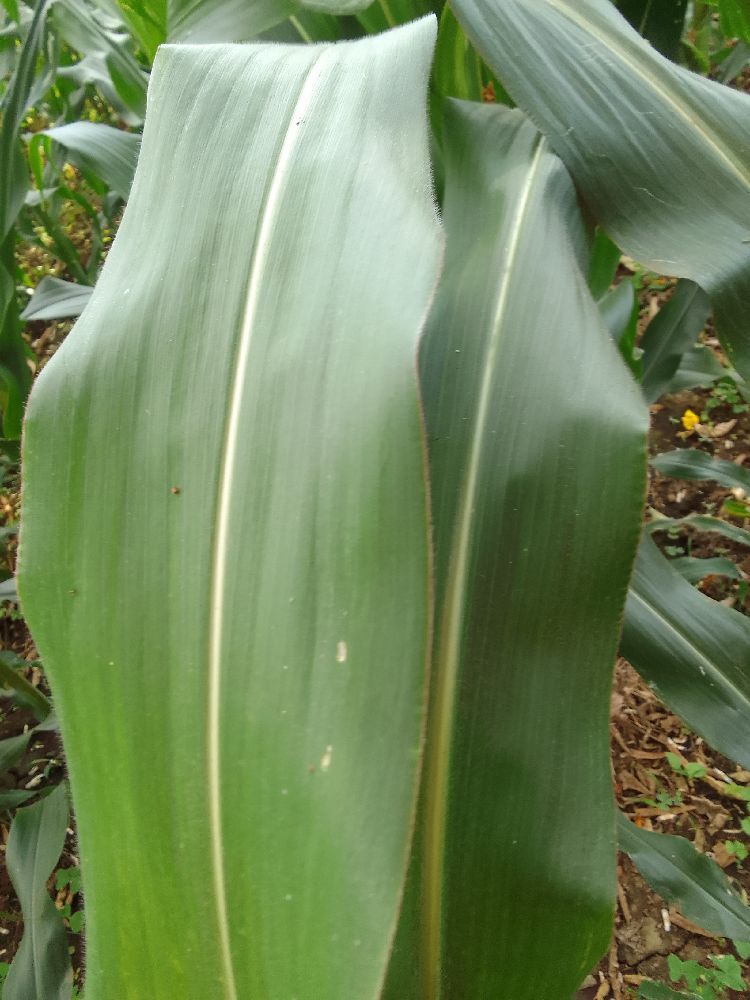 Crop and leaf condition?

maize, healthy
